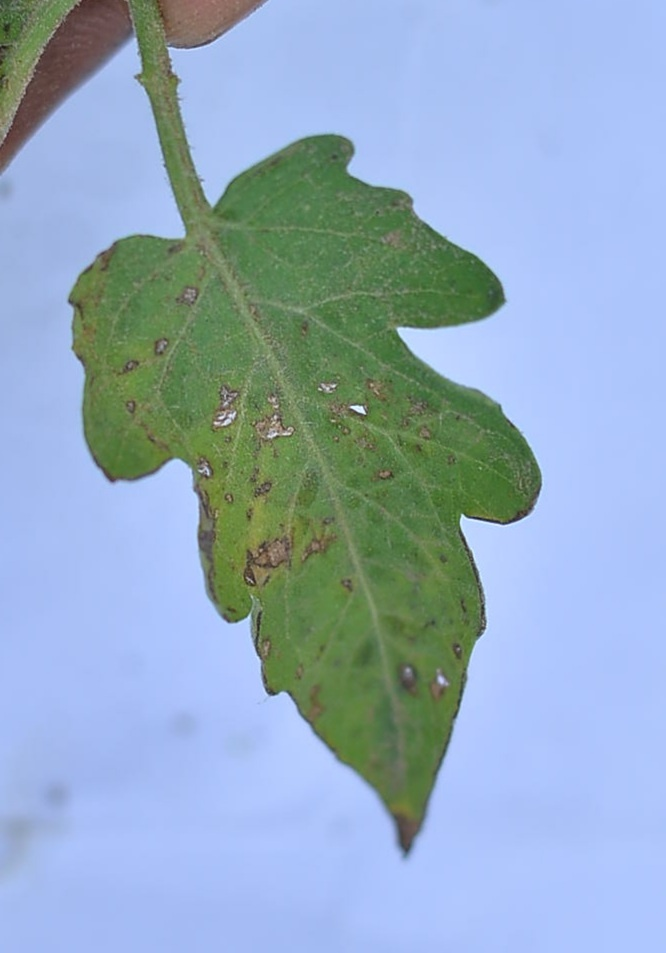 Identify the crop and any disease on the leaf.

tomato, infected
